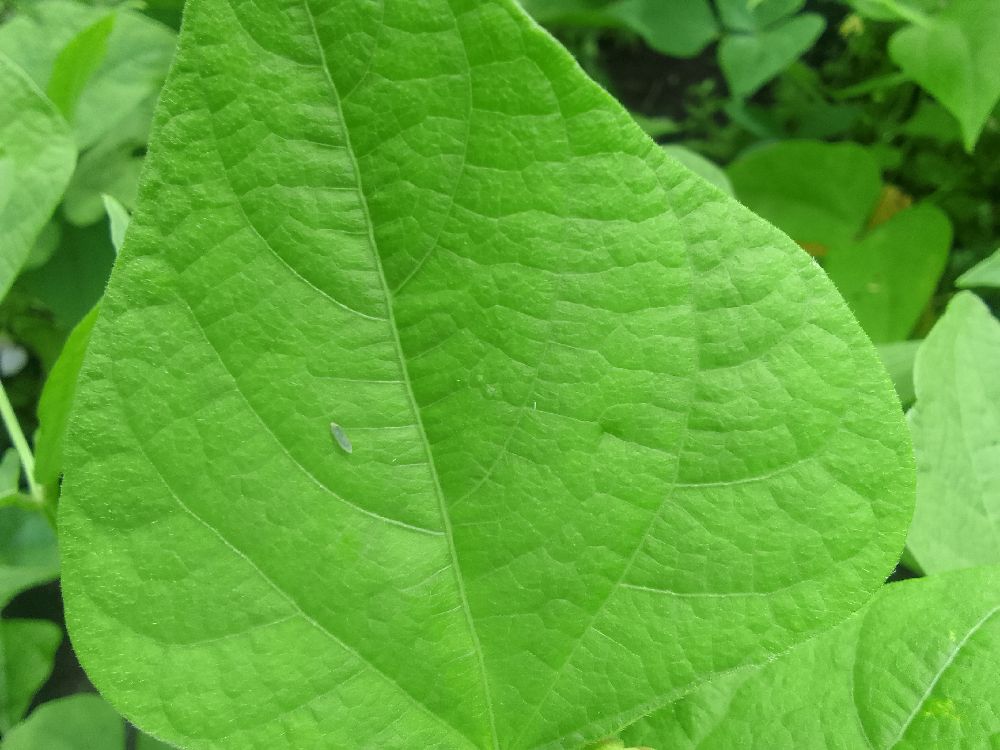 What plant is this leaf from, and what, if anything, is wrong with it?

common bean, healthy
